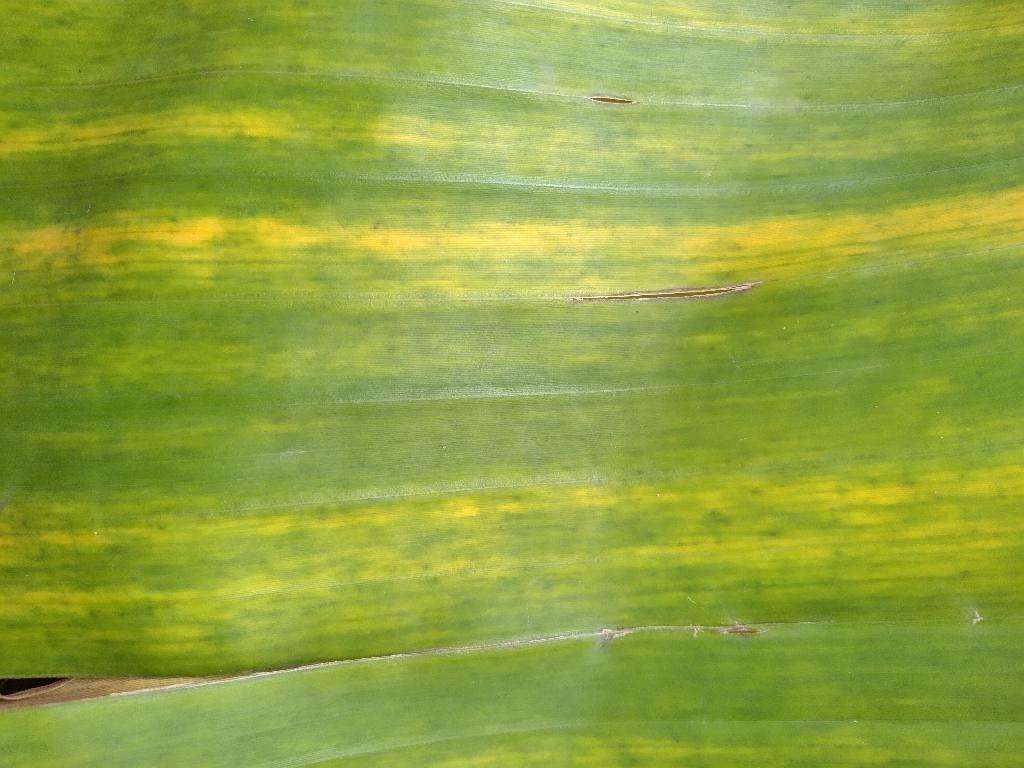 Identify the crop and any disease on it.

banana, fusarium wilt race 1
